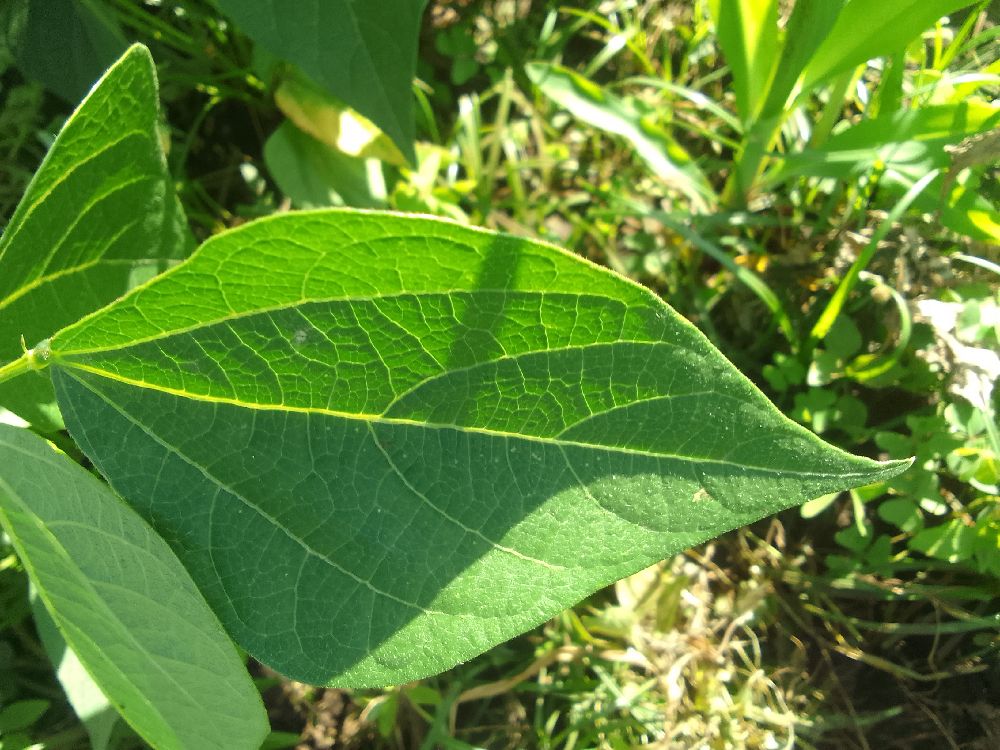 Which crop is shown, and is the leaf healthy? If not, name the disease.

common bean, healthy
